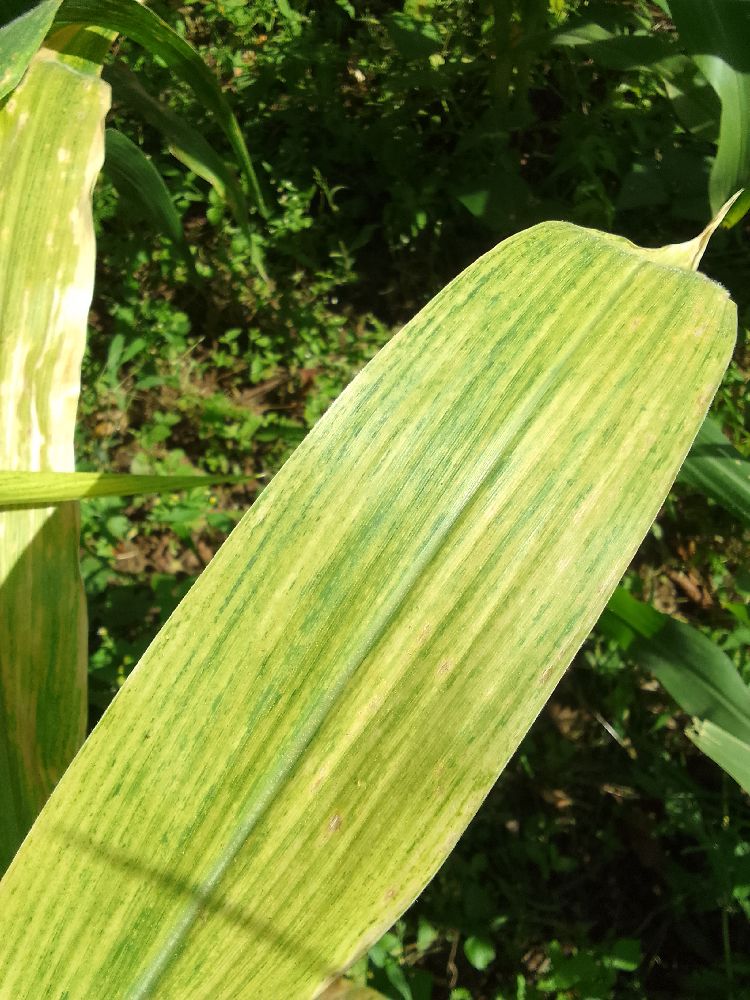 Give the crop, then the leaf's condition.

maize, maize lethal necrosis
